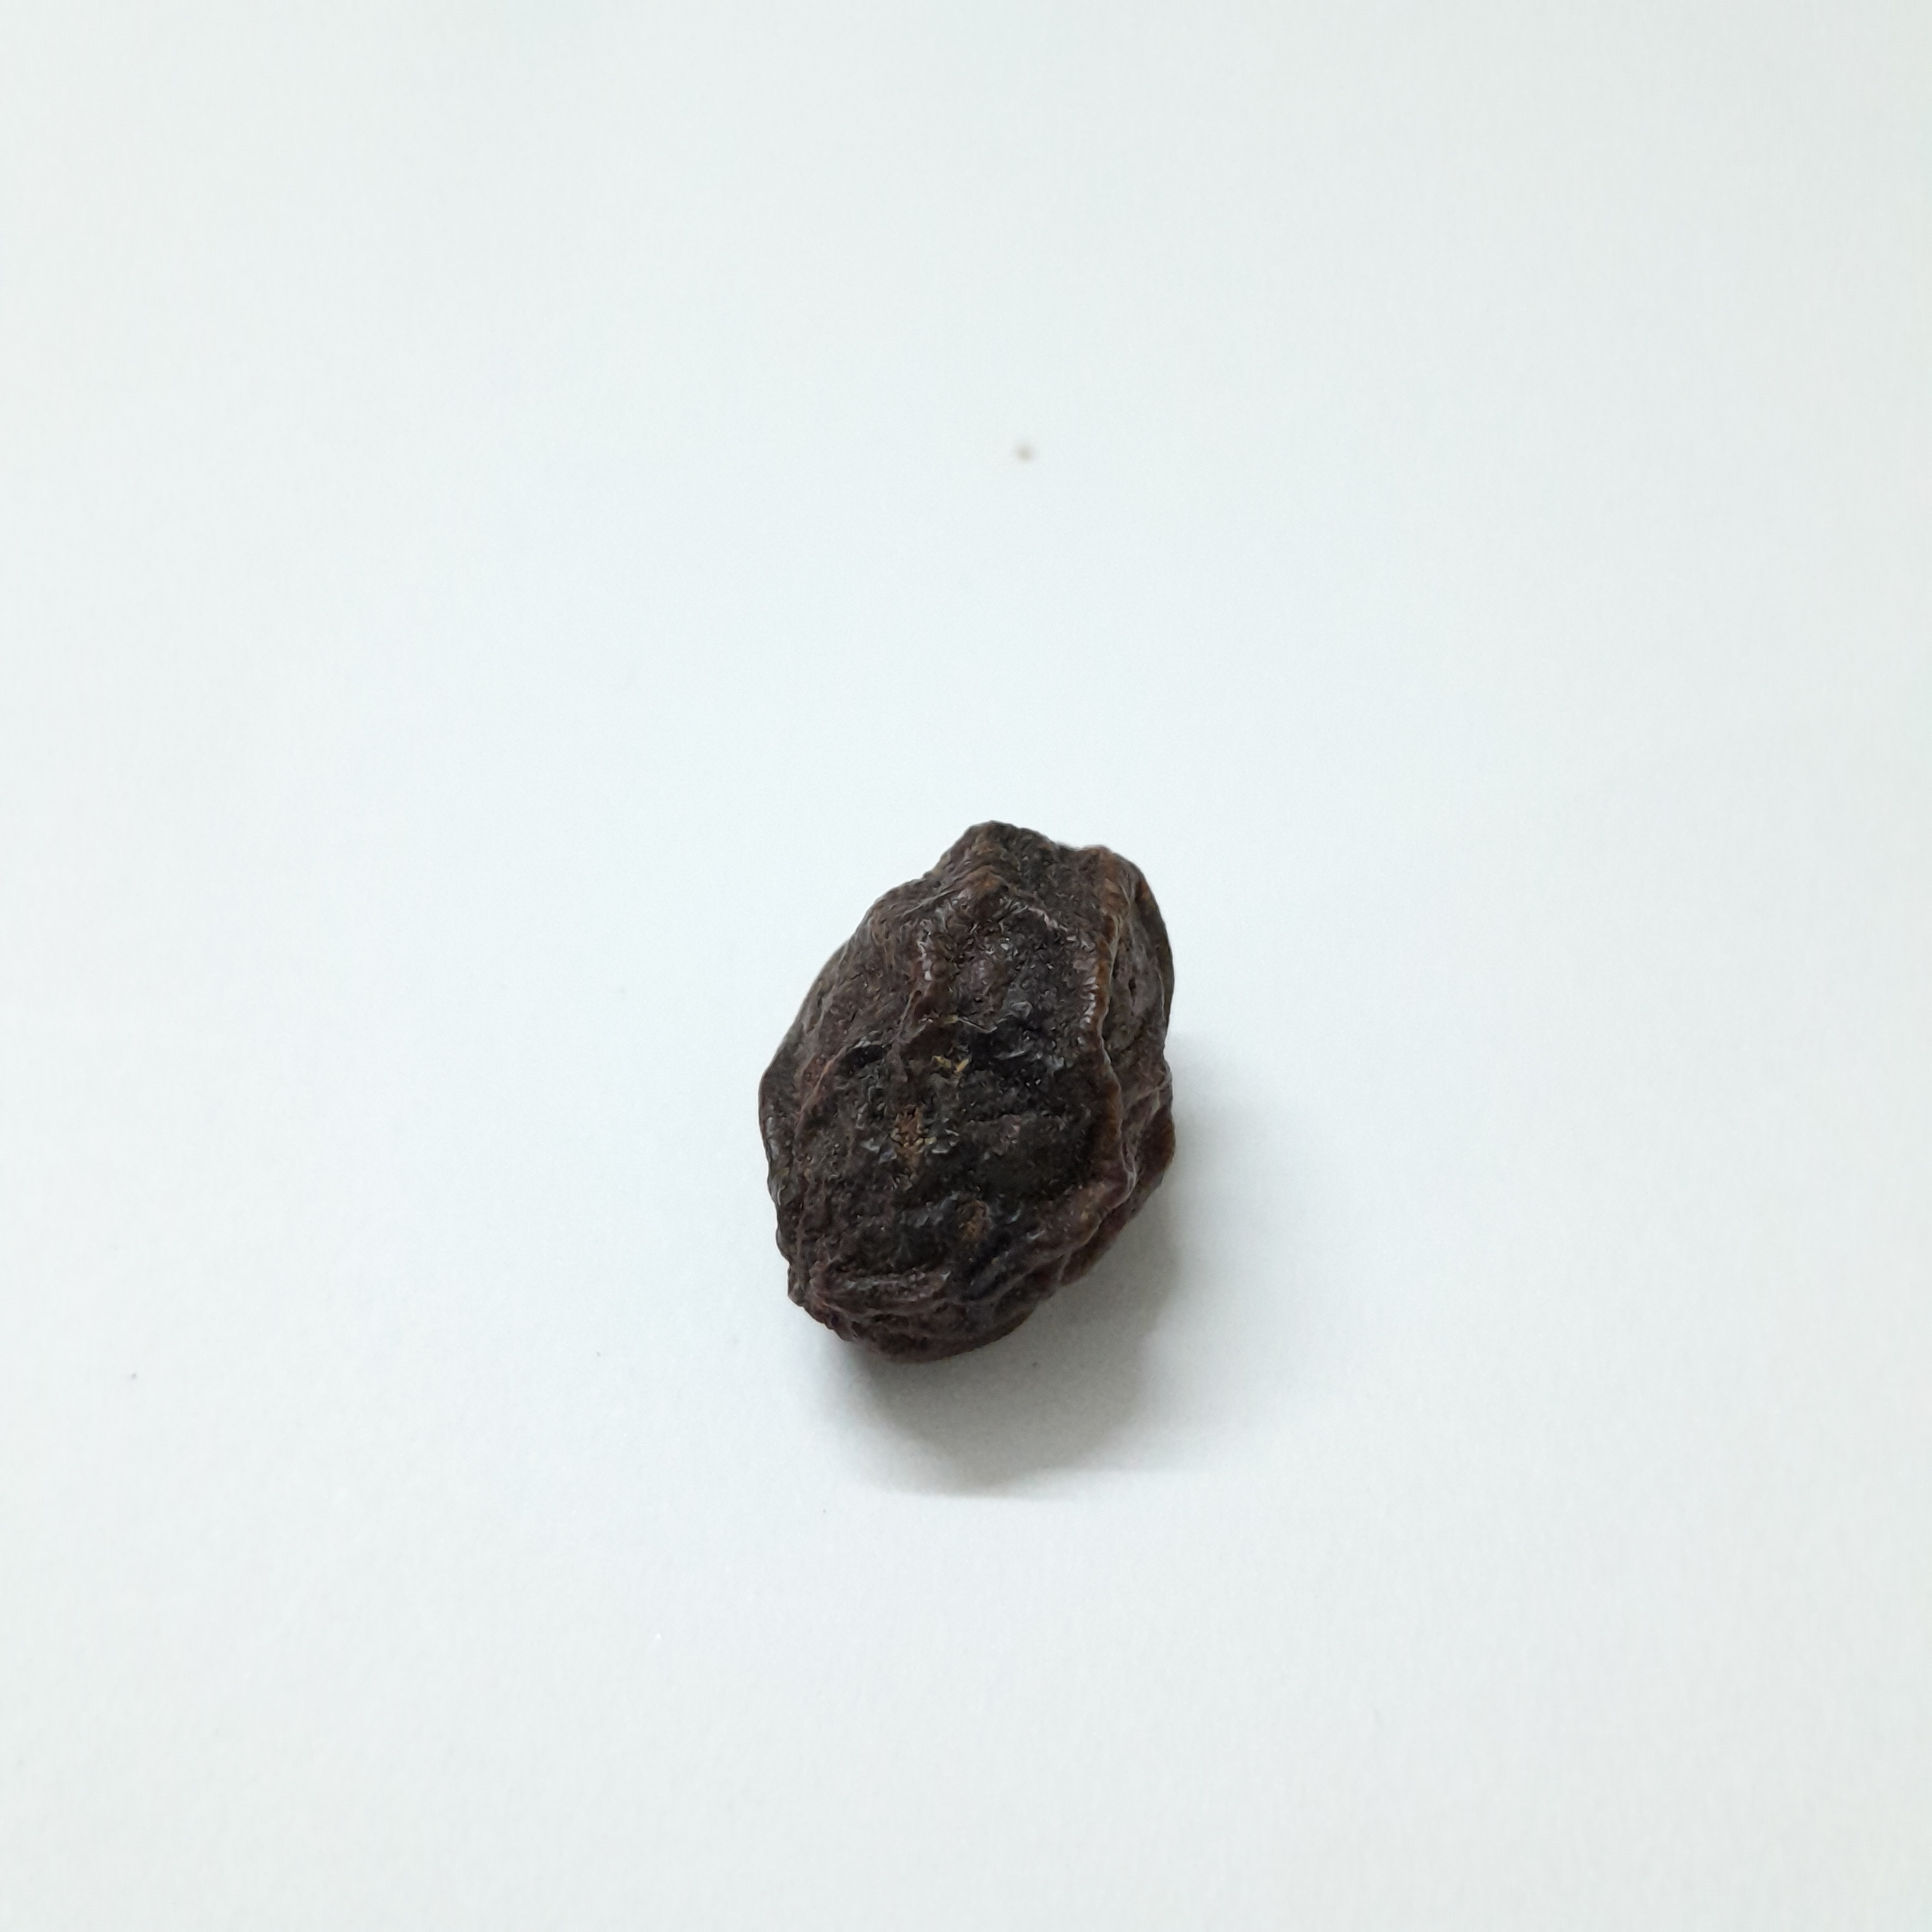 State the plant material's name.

kadukharik
